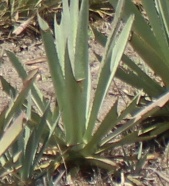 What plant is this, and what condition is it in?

agave, small
